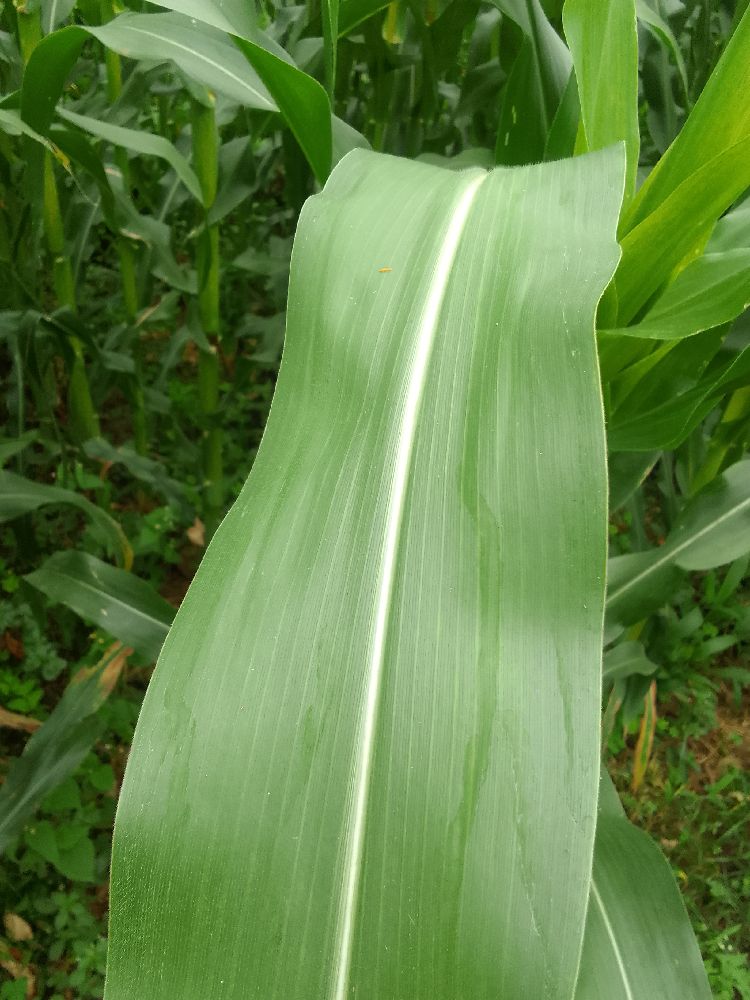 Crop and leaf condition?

maize, healthy
